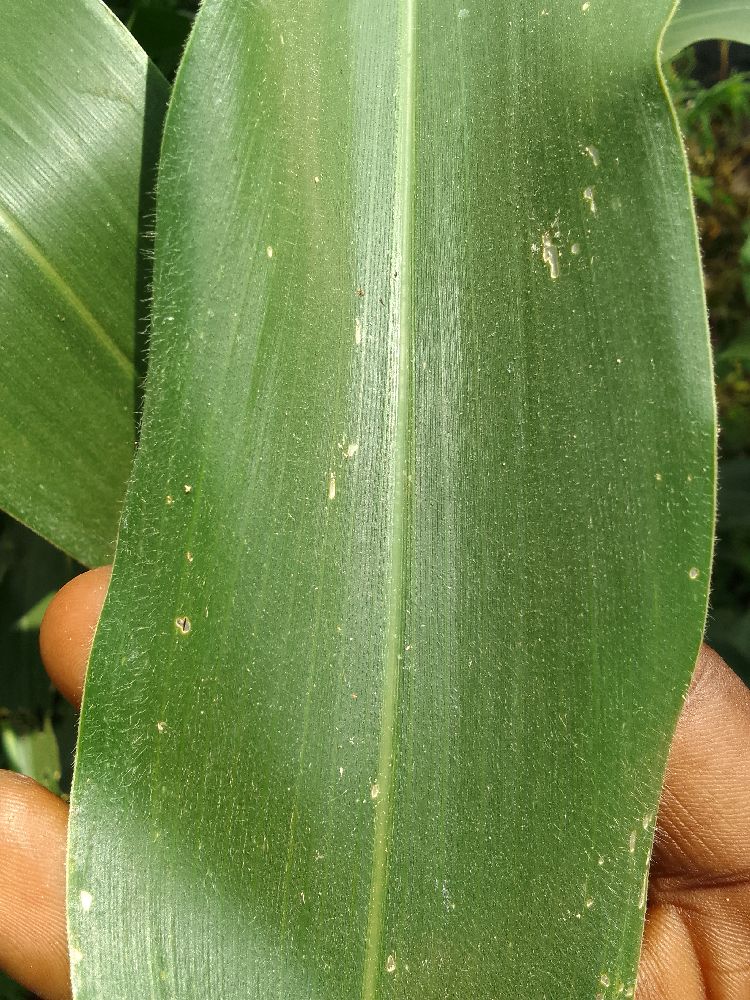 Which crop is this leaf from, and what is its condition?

maize, healthy
